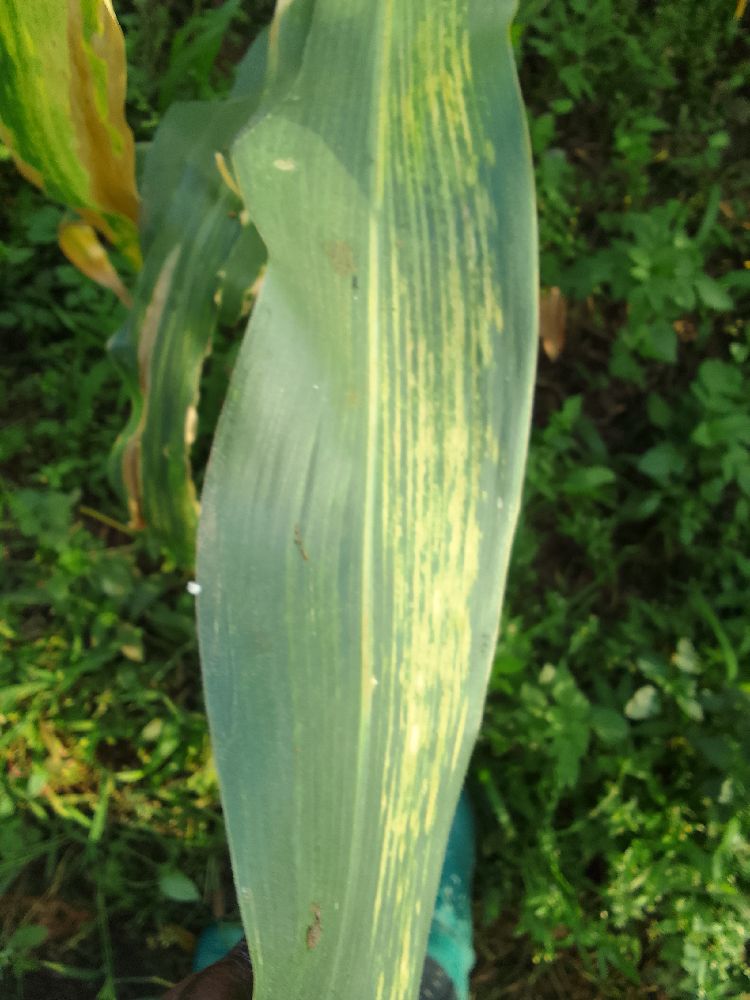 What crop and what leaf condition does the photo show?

maize, maize lethal necrosis
